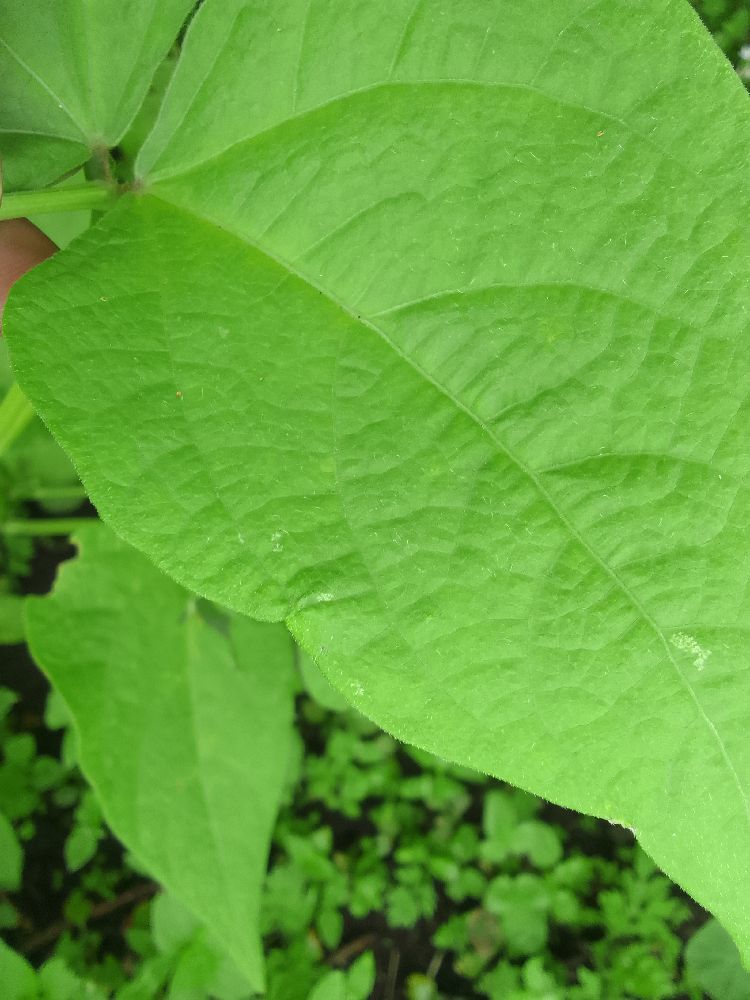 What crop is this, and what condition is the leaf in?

common bean, healthy
